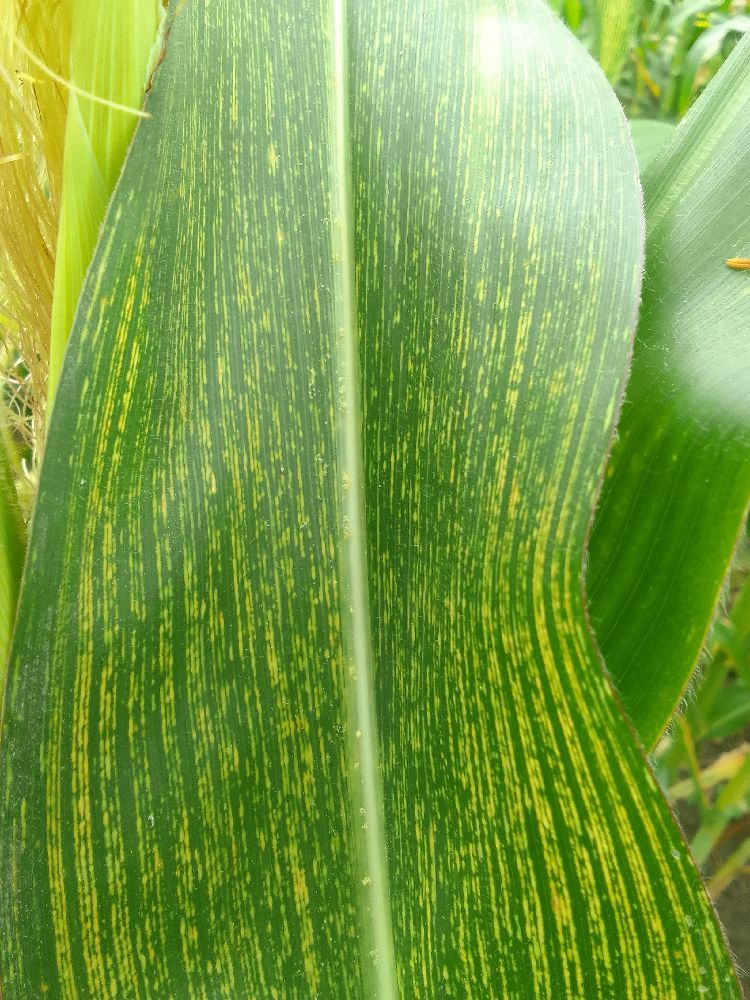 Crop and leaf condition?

maize, maize streak virus
